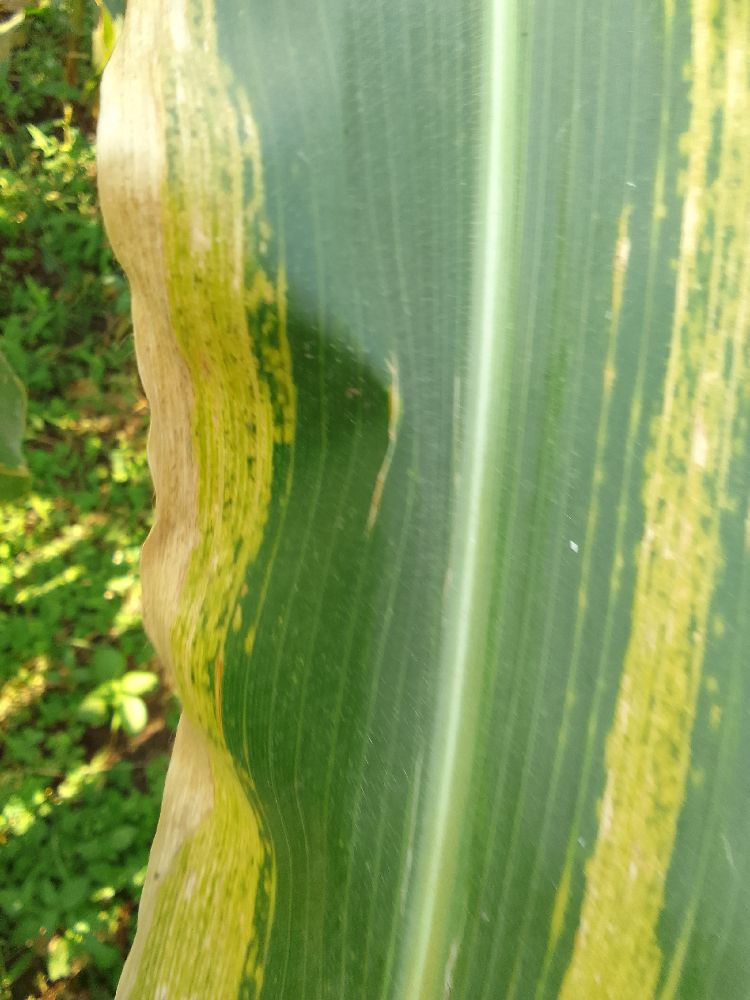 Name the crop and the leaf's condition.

maize, maize lethal necrosis
